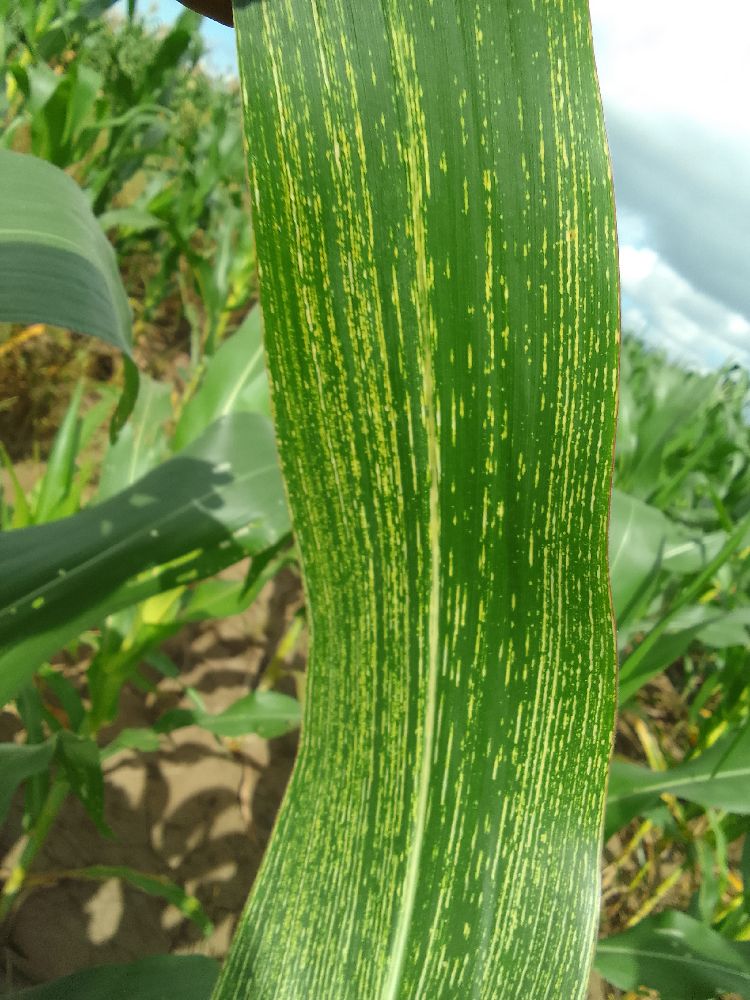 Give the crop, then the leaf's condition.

maize, maize streak virus
